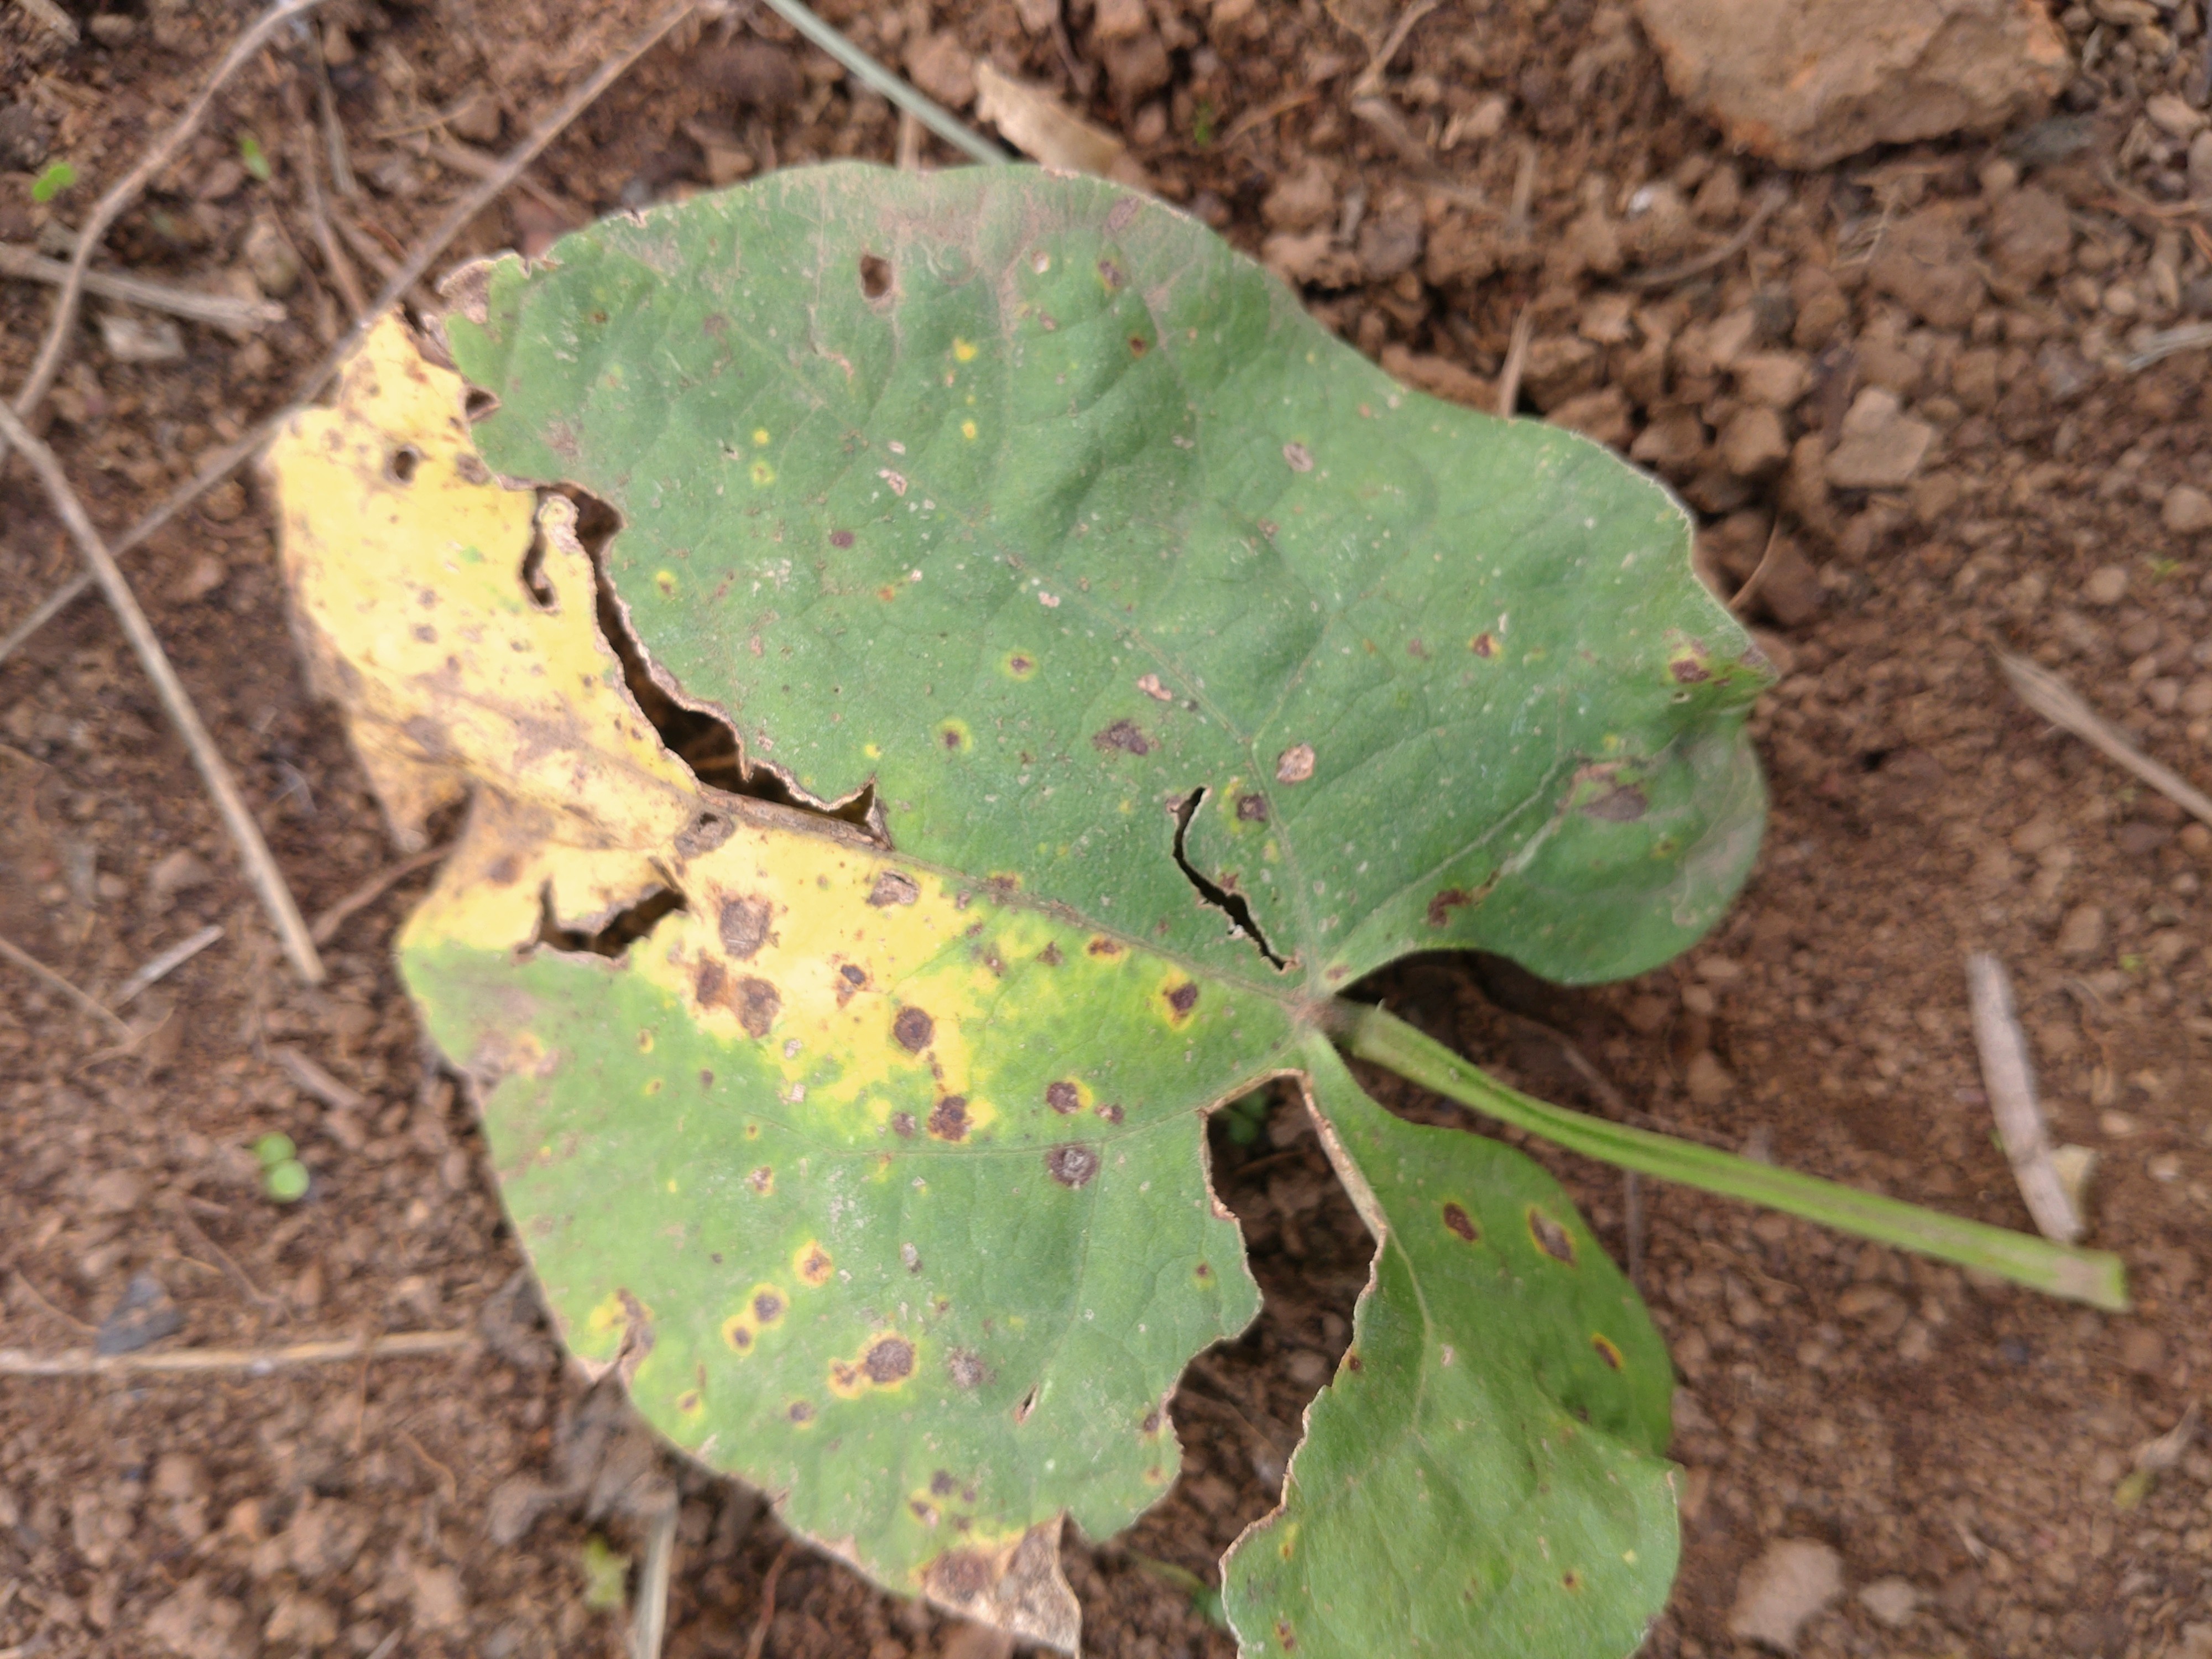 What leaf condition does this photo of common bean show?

rust
